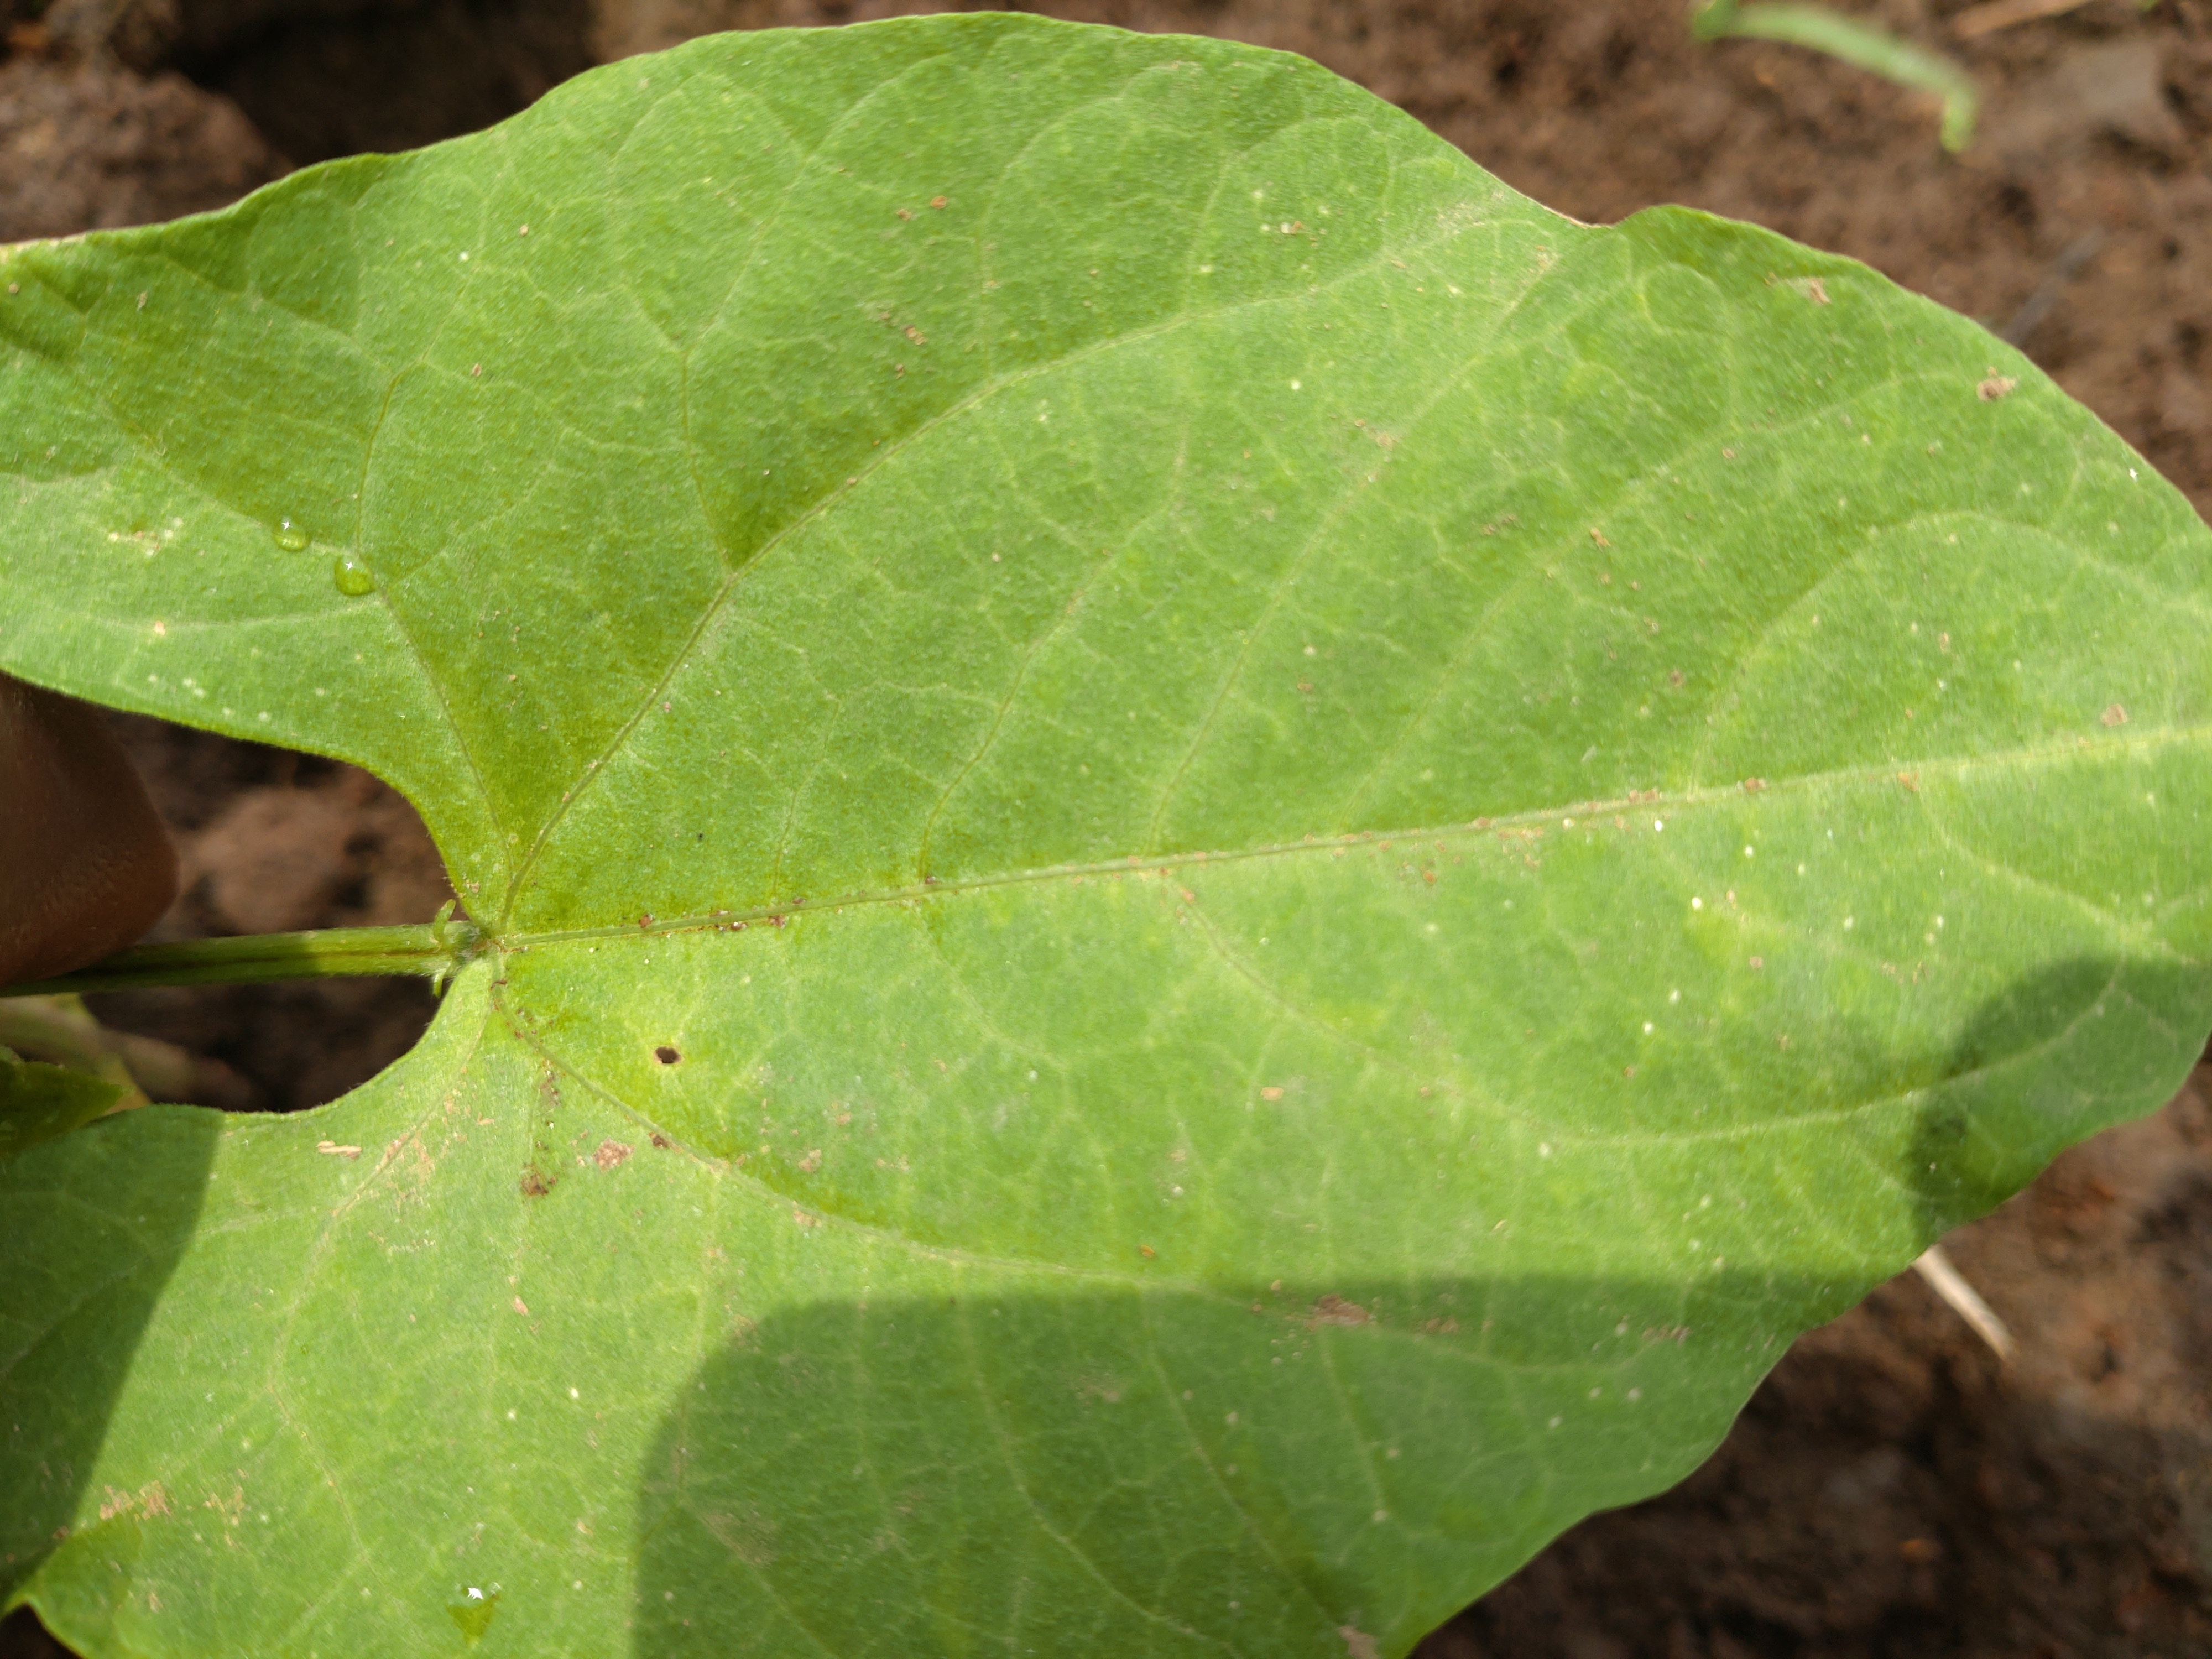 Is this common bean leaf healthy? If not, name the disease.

healthy
